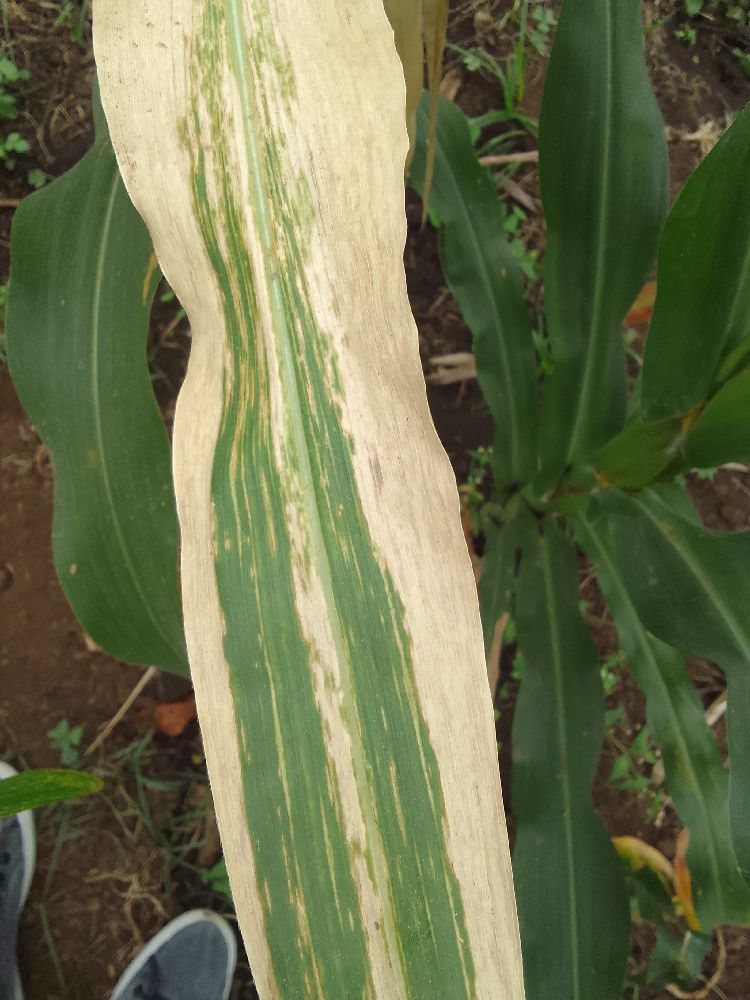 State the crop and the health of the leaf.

maize, maize lethal necrosis
